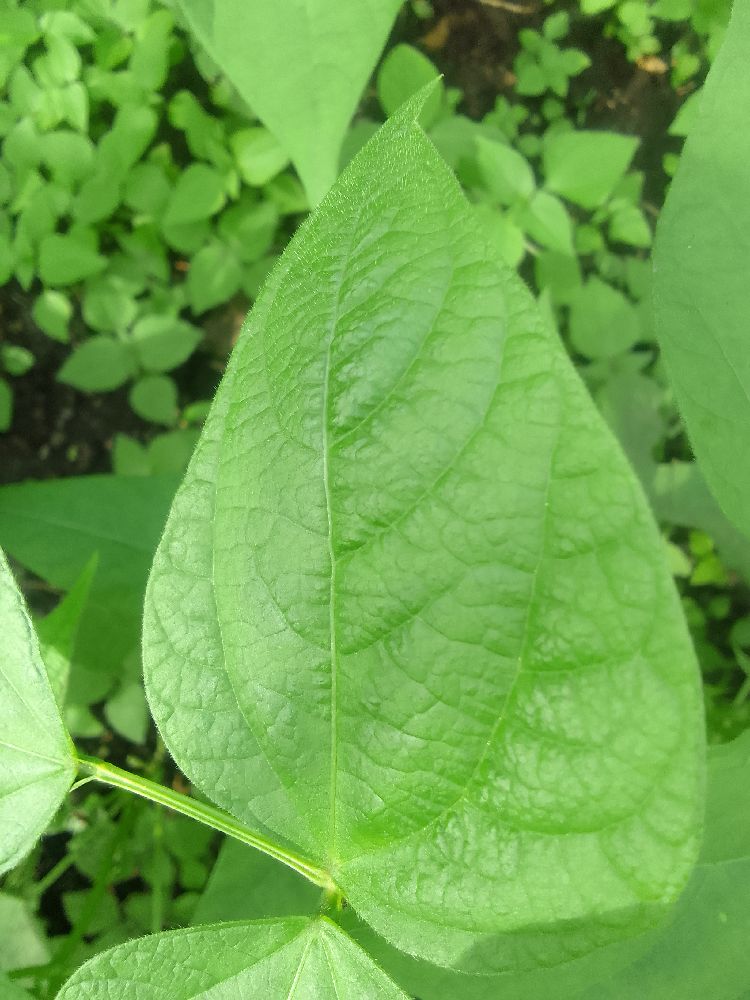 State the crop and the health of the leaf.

common bean, healthy
